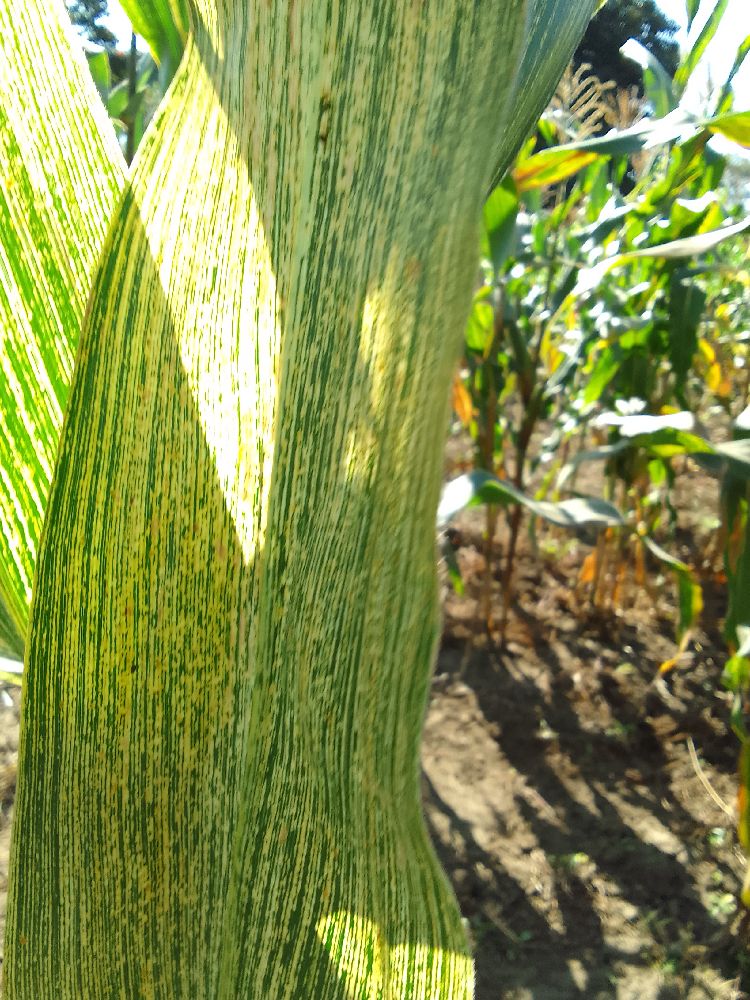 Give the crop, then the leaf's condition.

maize, maize streak virus
